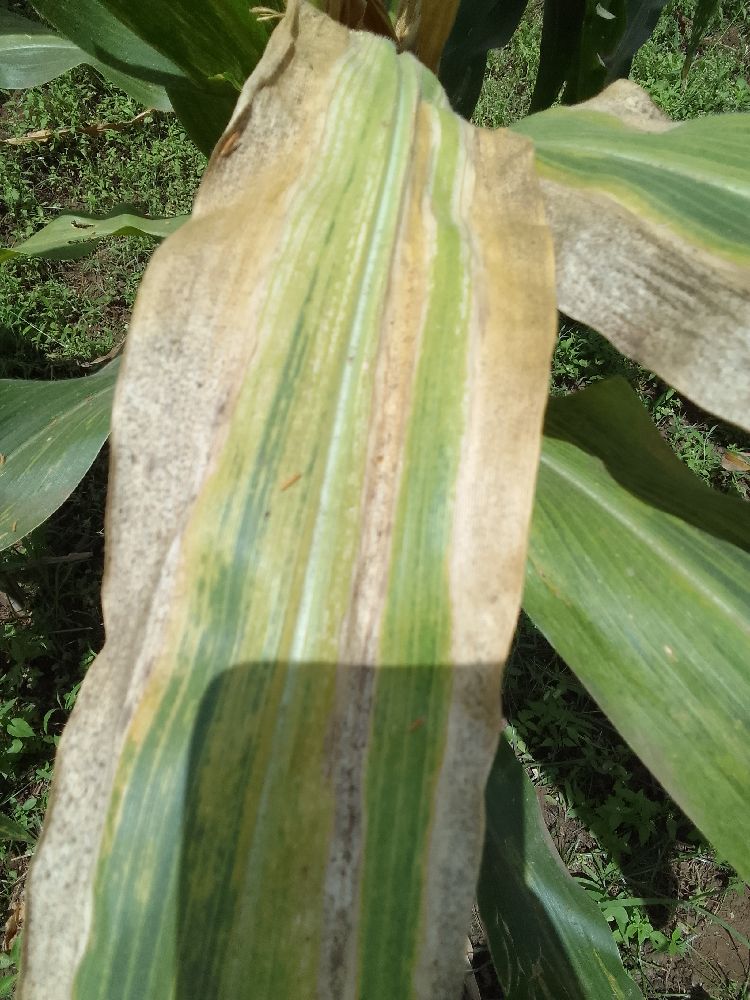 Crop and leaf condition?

maize, maize lethal necrosis
